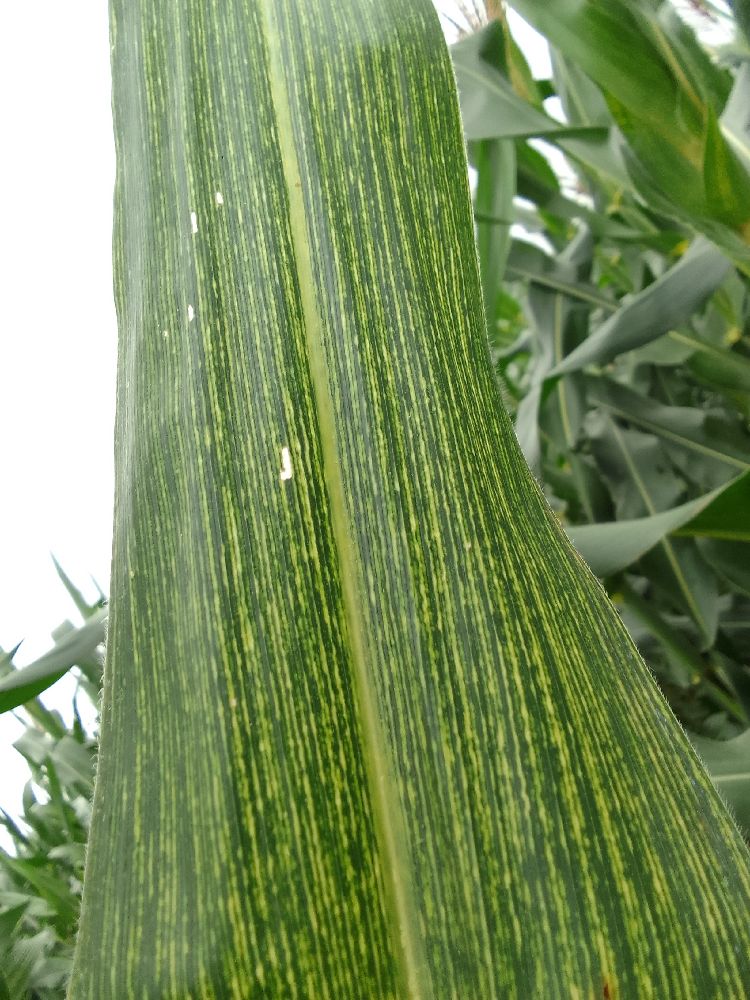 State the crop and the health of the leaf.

maize, maize streak virus
